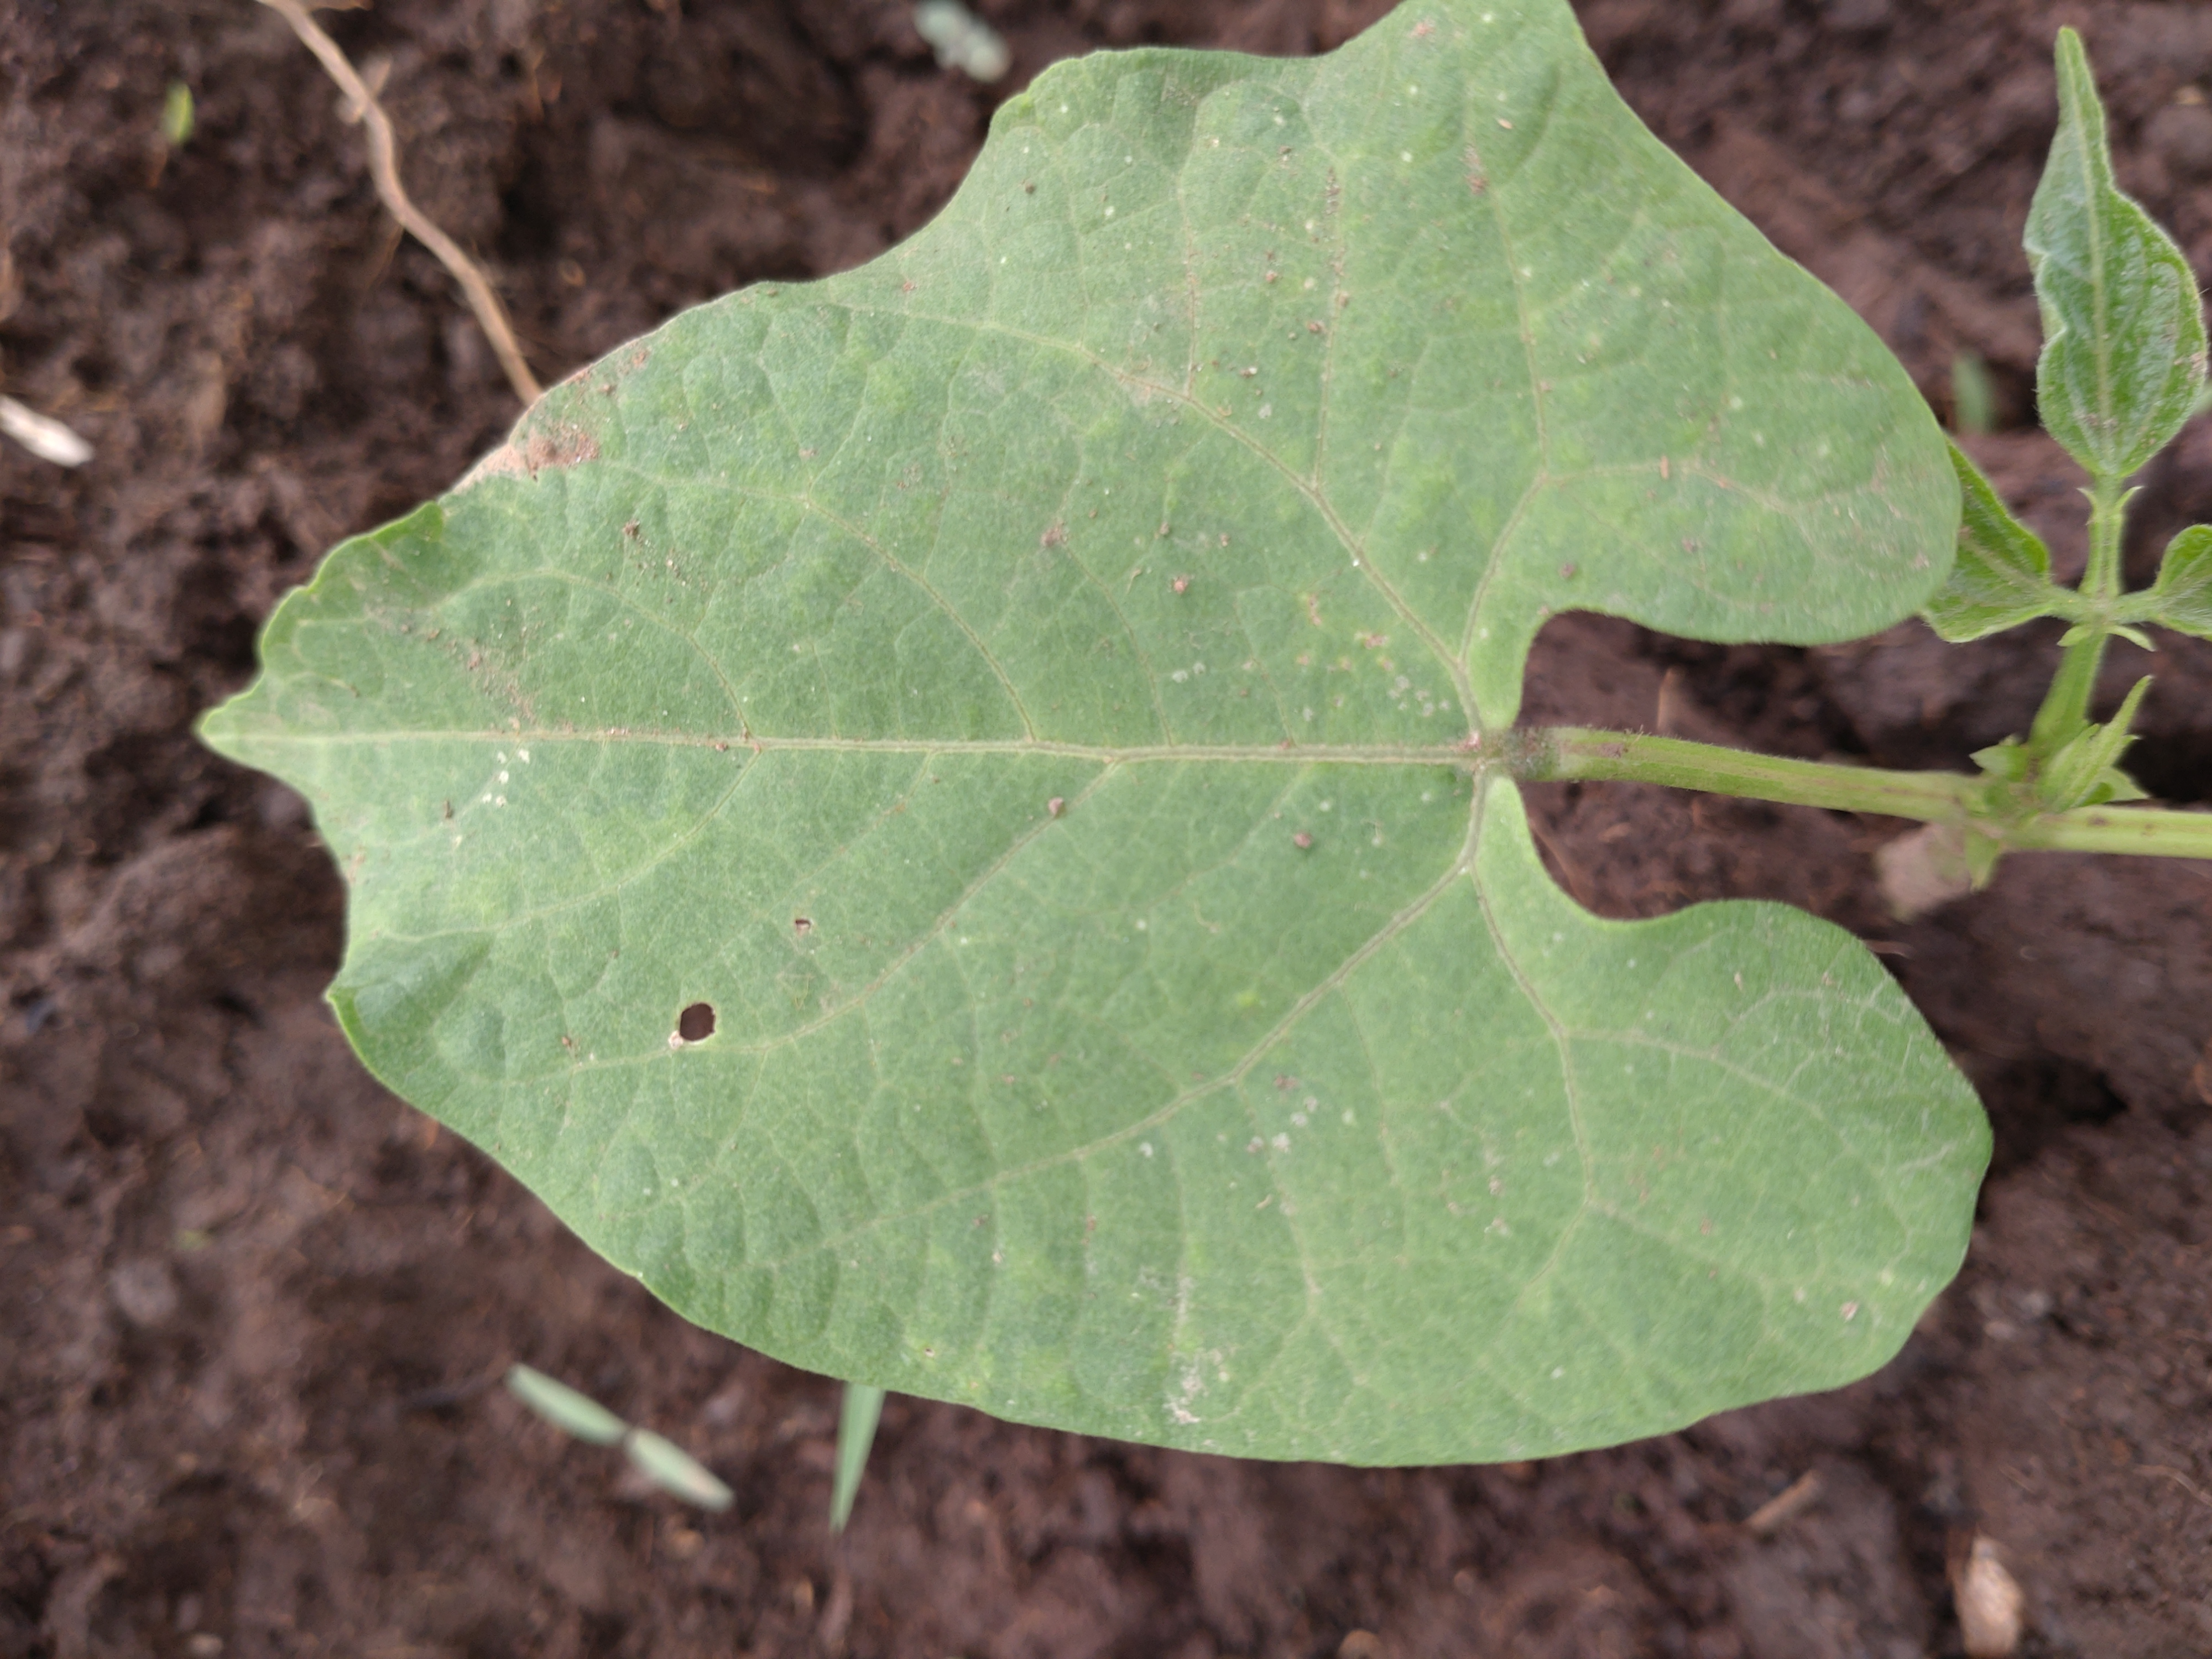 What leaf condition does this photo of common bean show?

healthy
